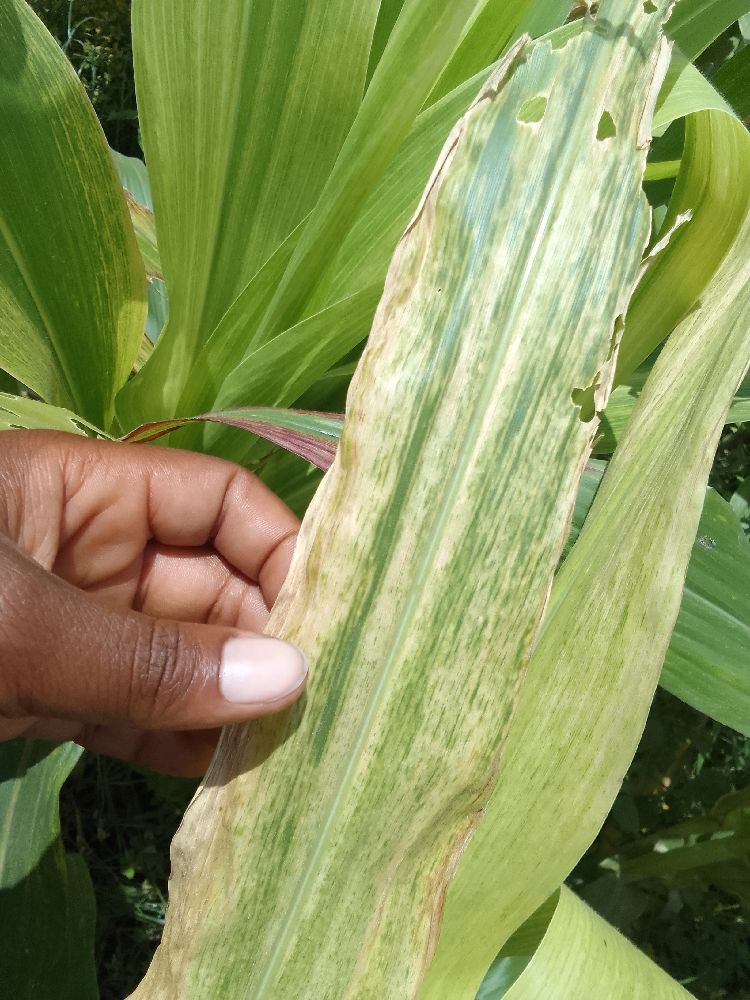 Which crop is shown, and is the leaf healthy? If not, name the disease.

maize, maize lethal necrosis
